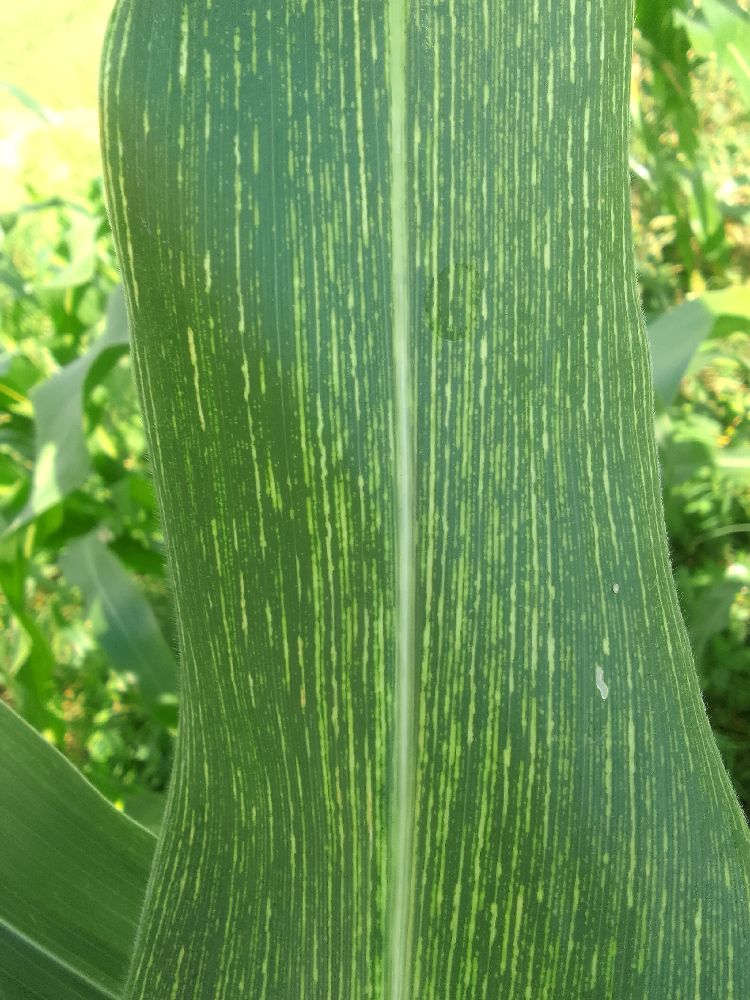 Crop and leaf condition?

maize, maize streak virus
